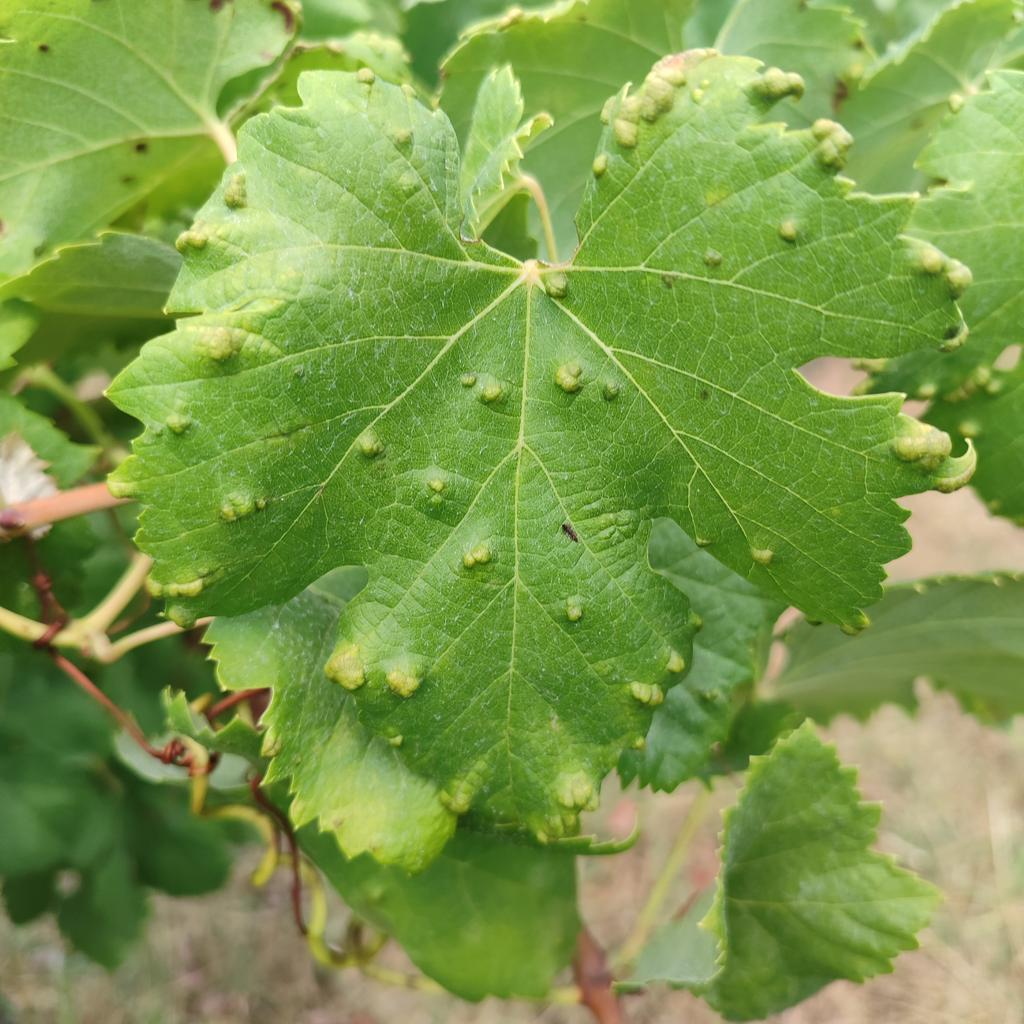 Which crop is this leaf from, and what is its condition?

grapevine, erineum mite
